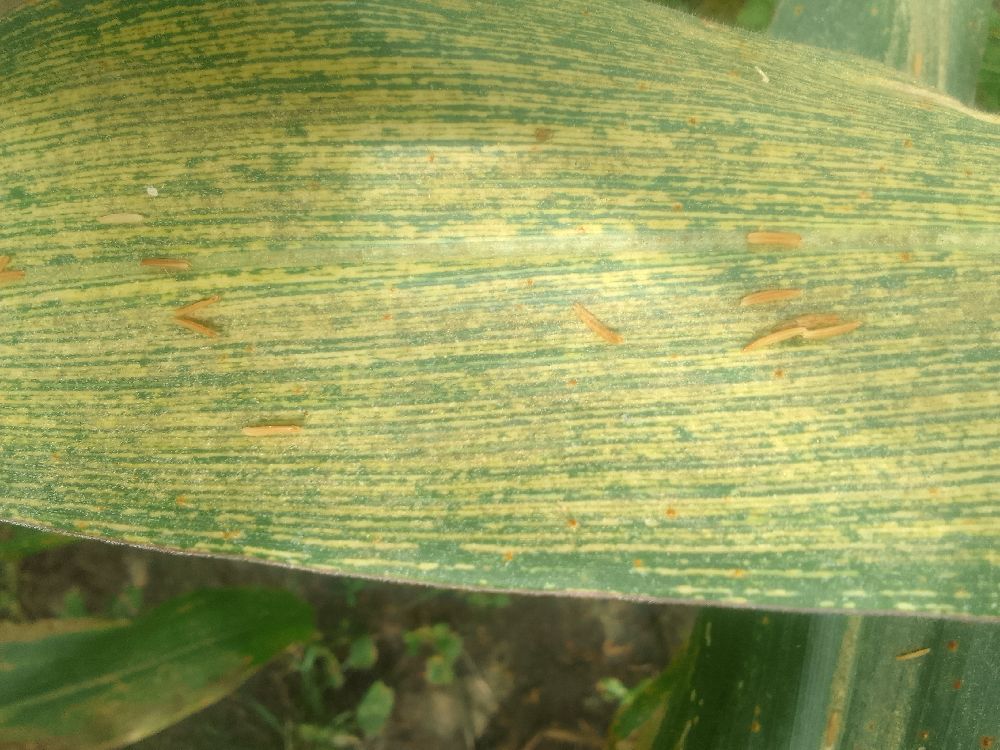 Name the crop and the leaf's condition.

maize, maize streak virus
